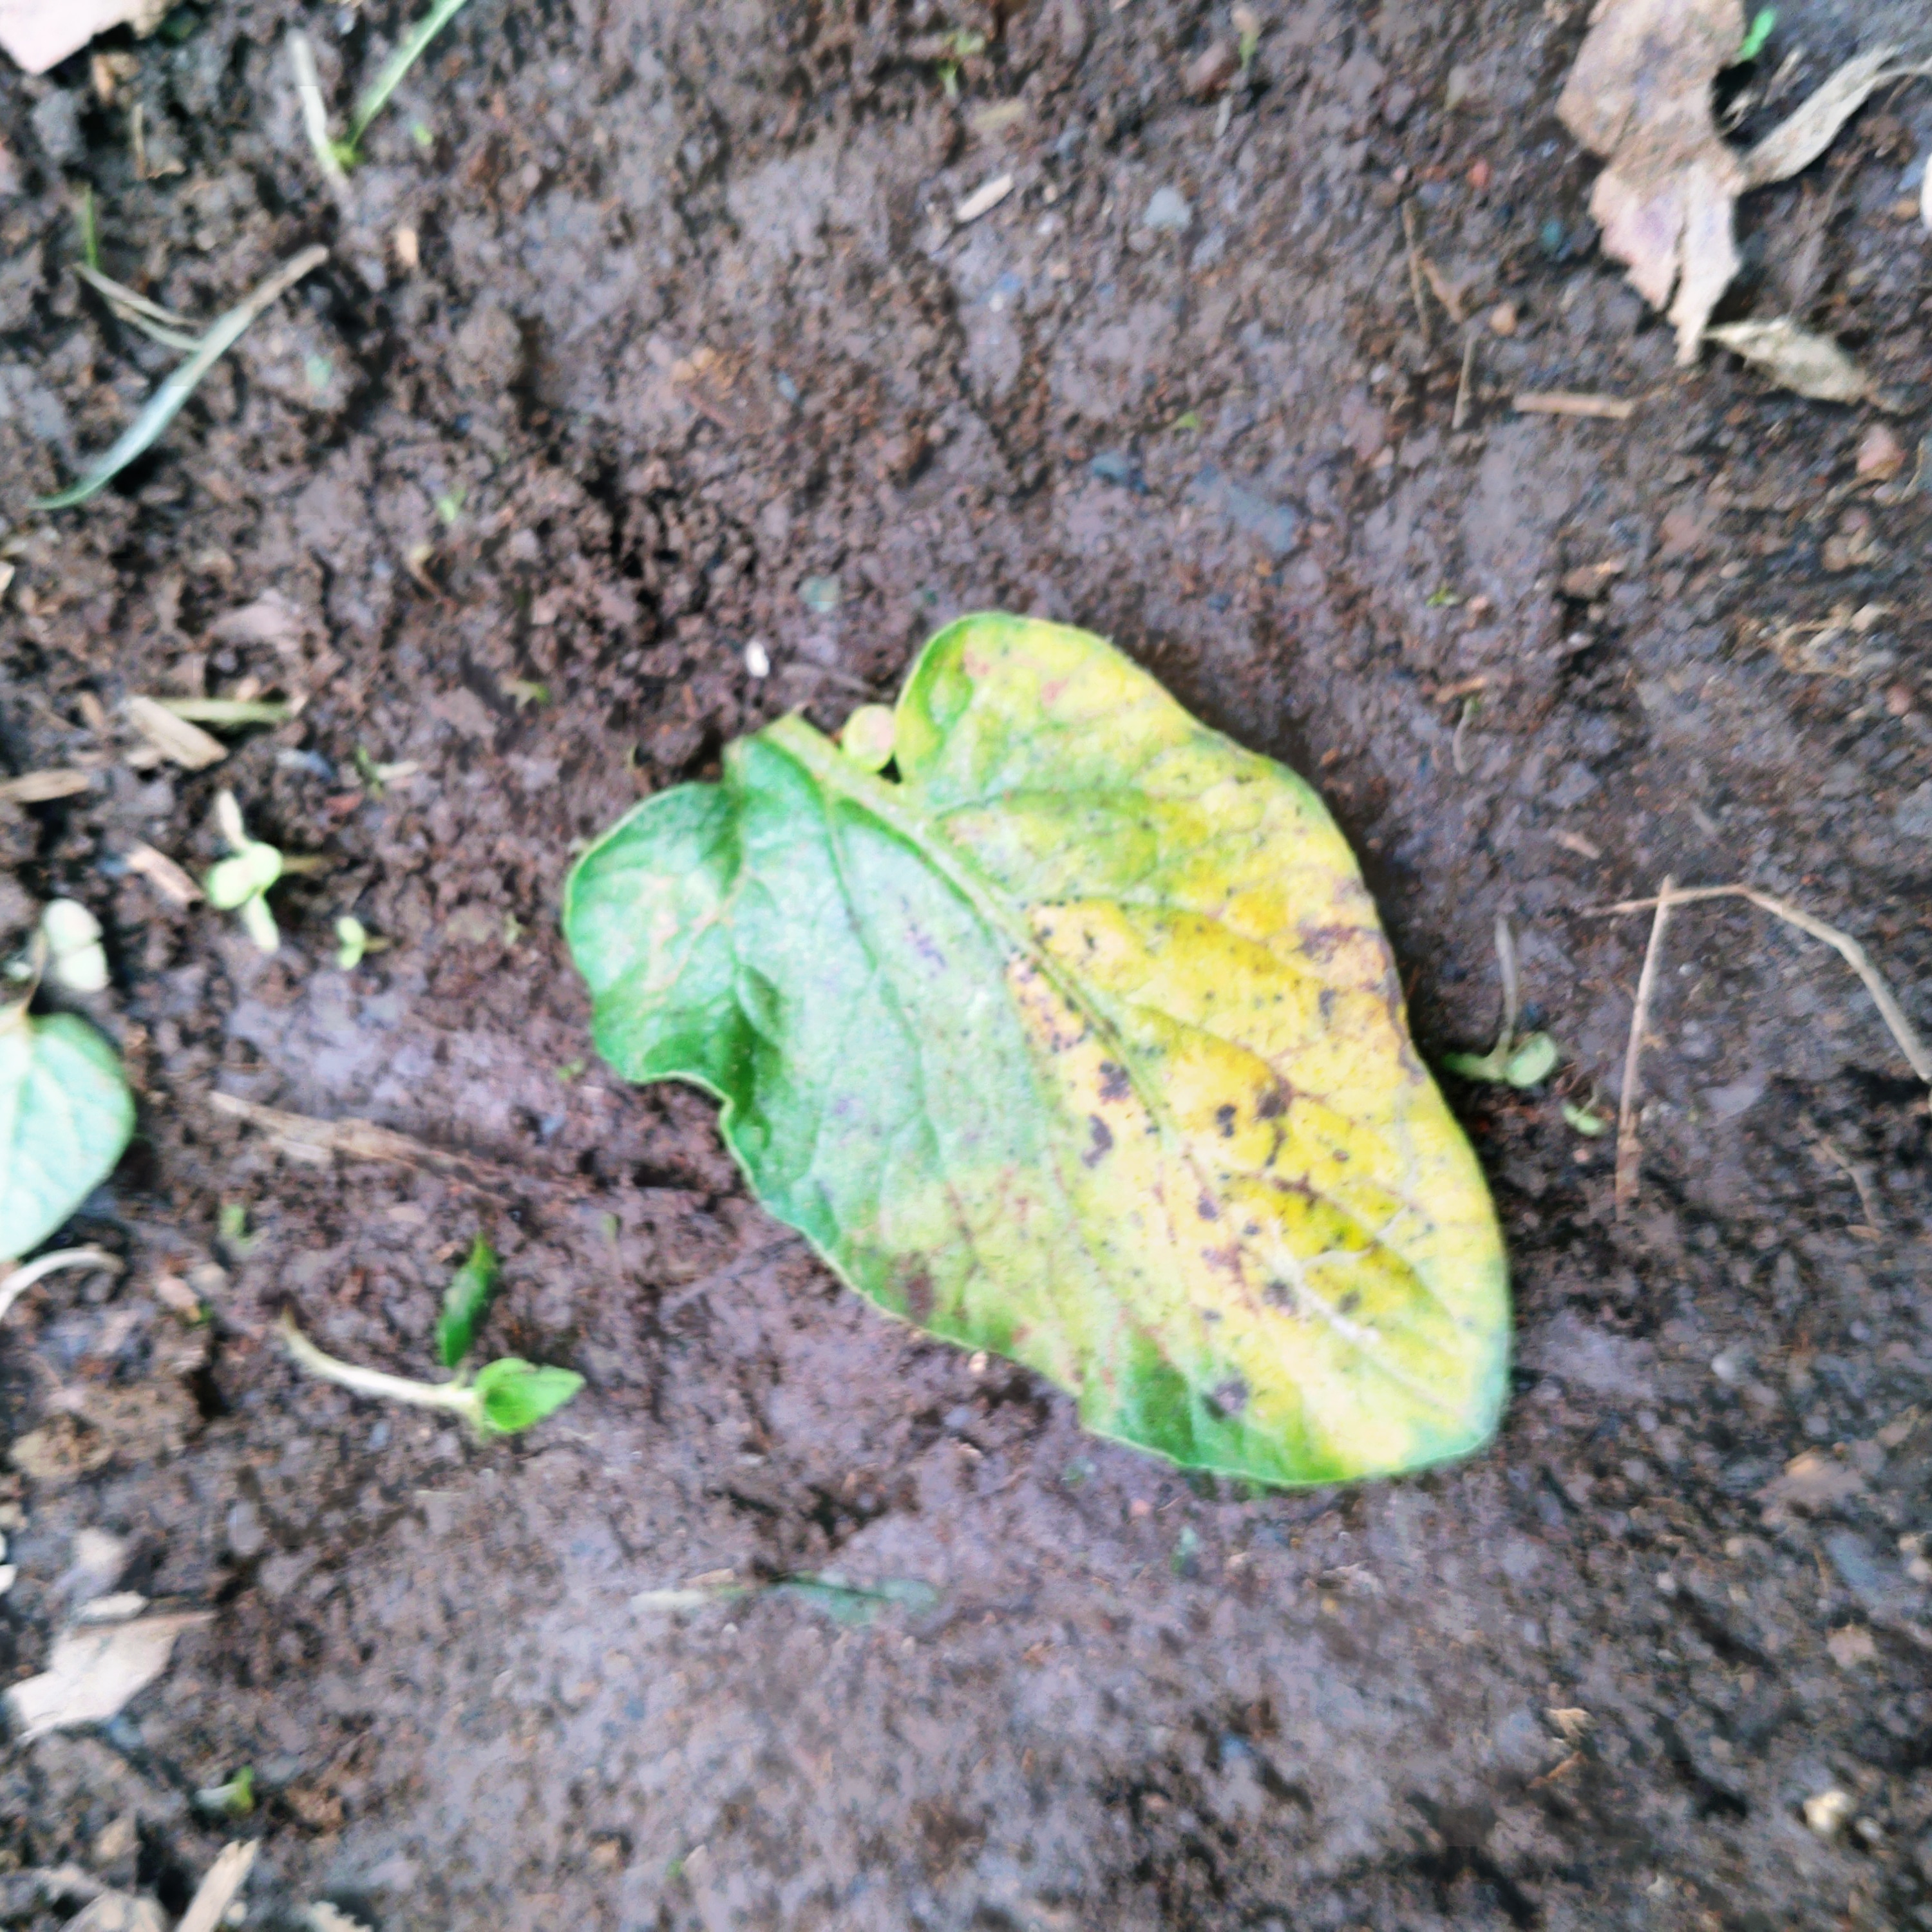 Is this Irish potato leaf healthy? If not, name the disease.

late blight
